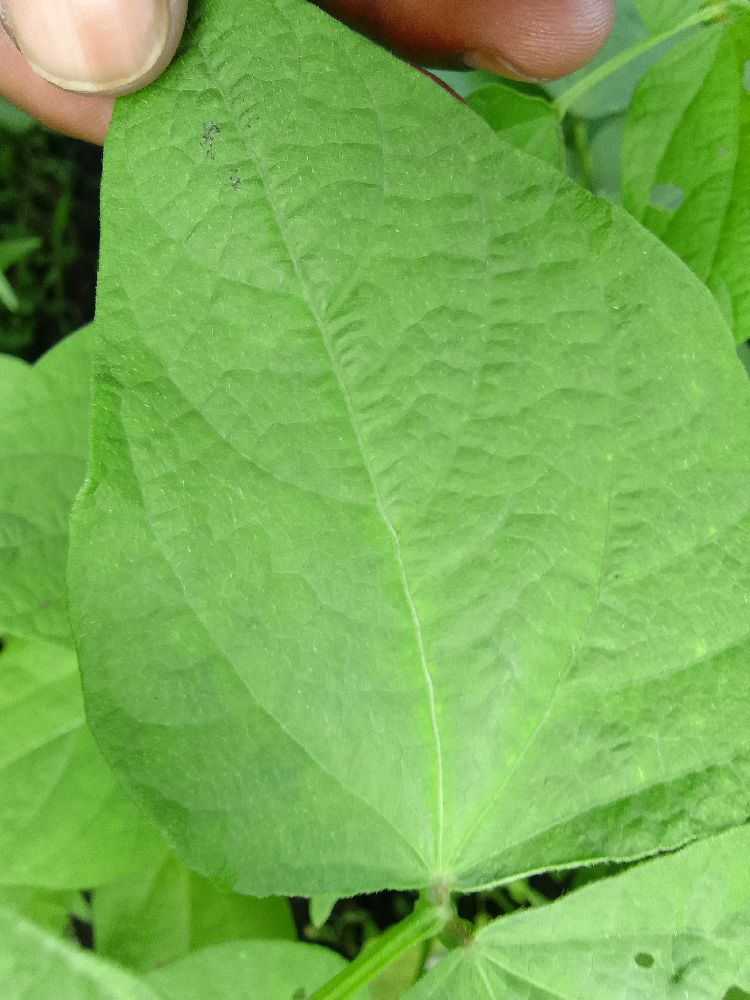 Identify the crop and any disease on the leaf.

common bean, healthy
